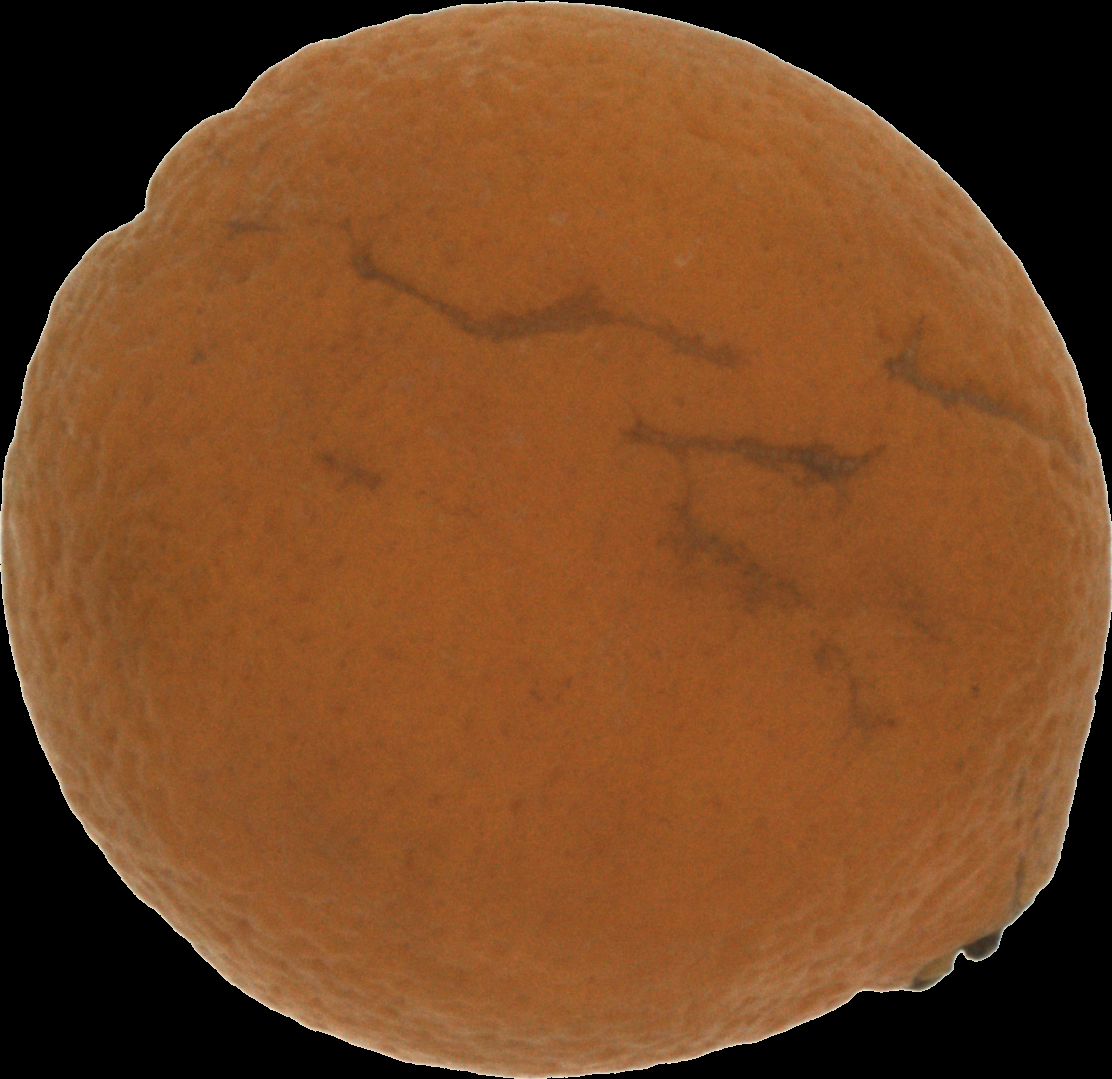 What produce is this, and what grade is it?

orange, bad
